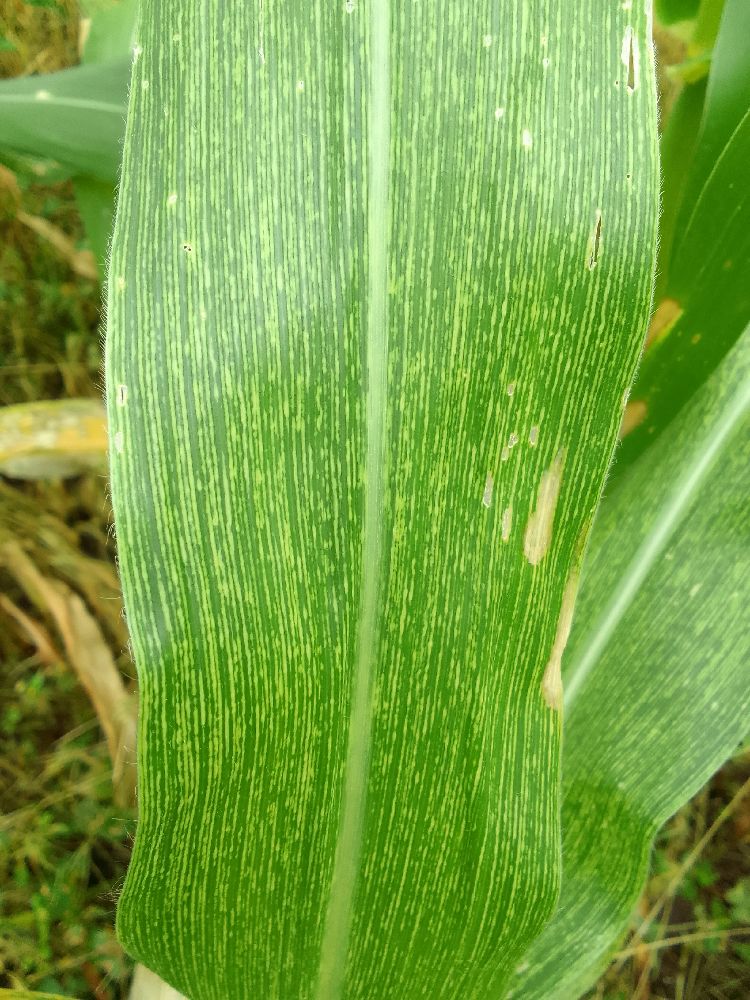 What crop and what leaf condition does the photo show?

maize, maize streak virus
